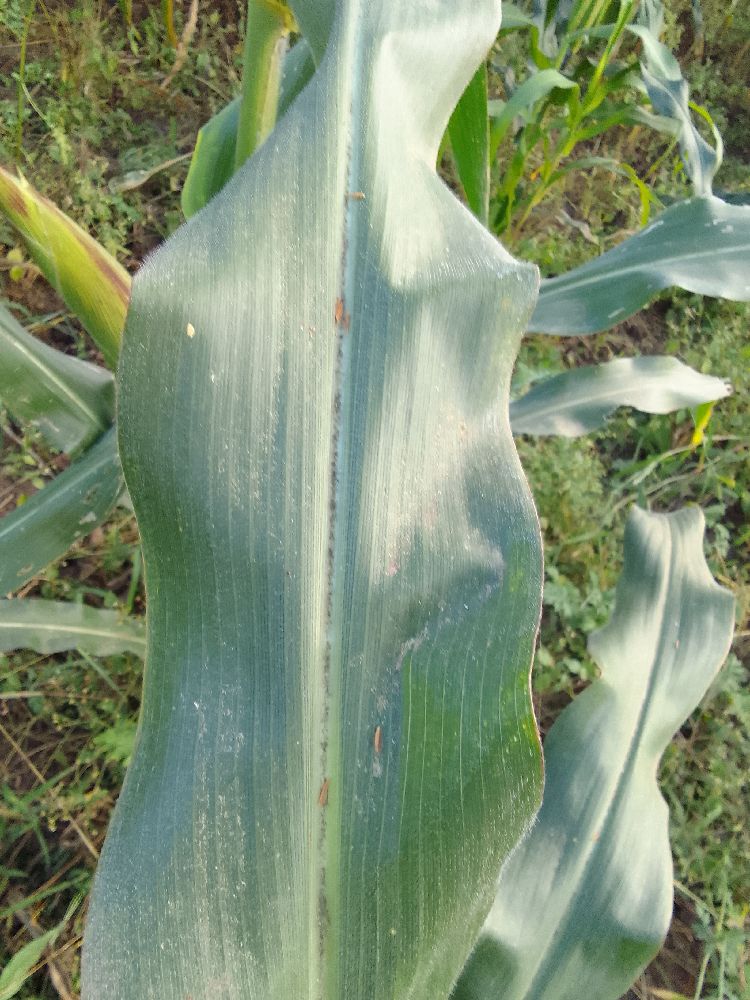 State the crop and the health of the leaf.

maize, healthy
